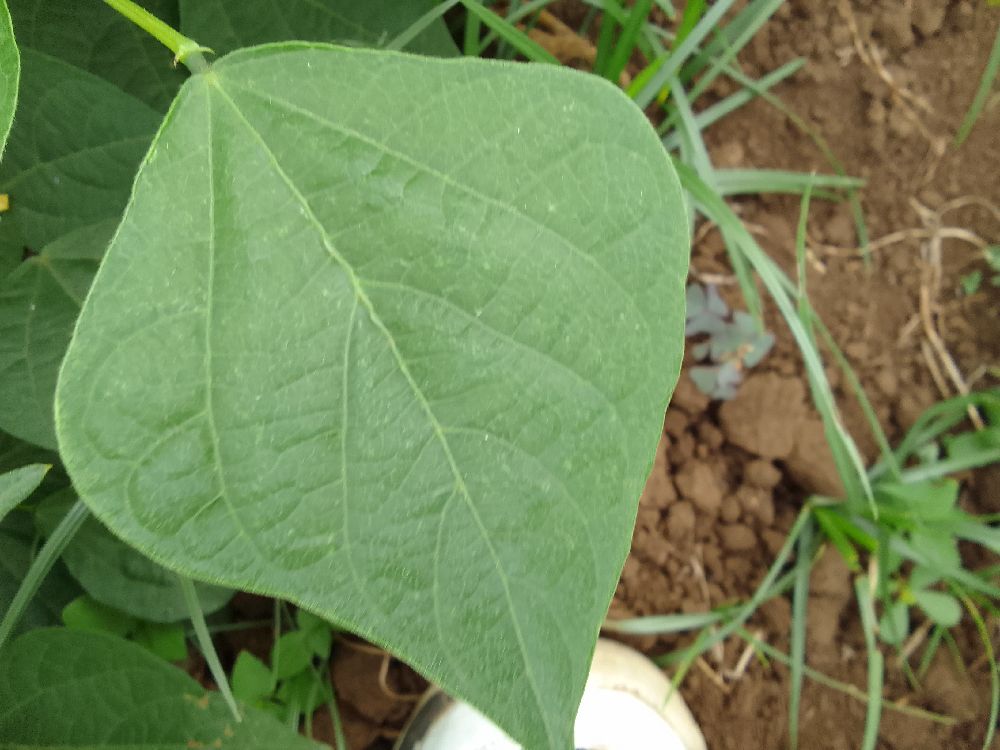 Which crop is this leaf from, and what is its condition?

common bean, healthy
